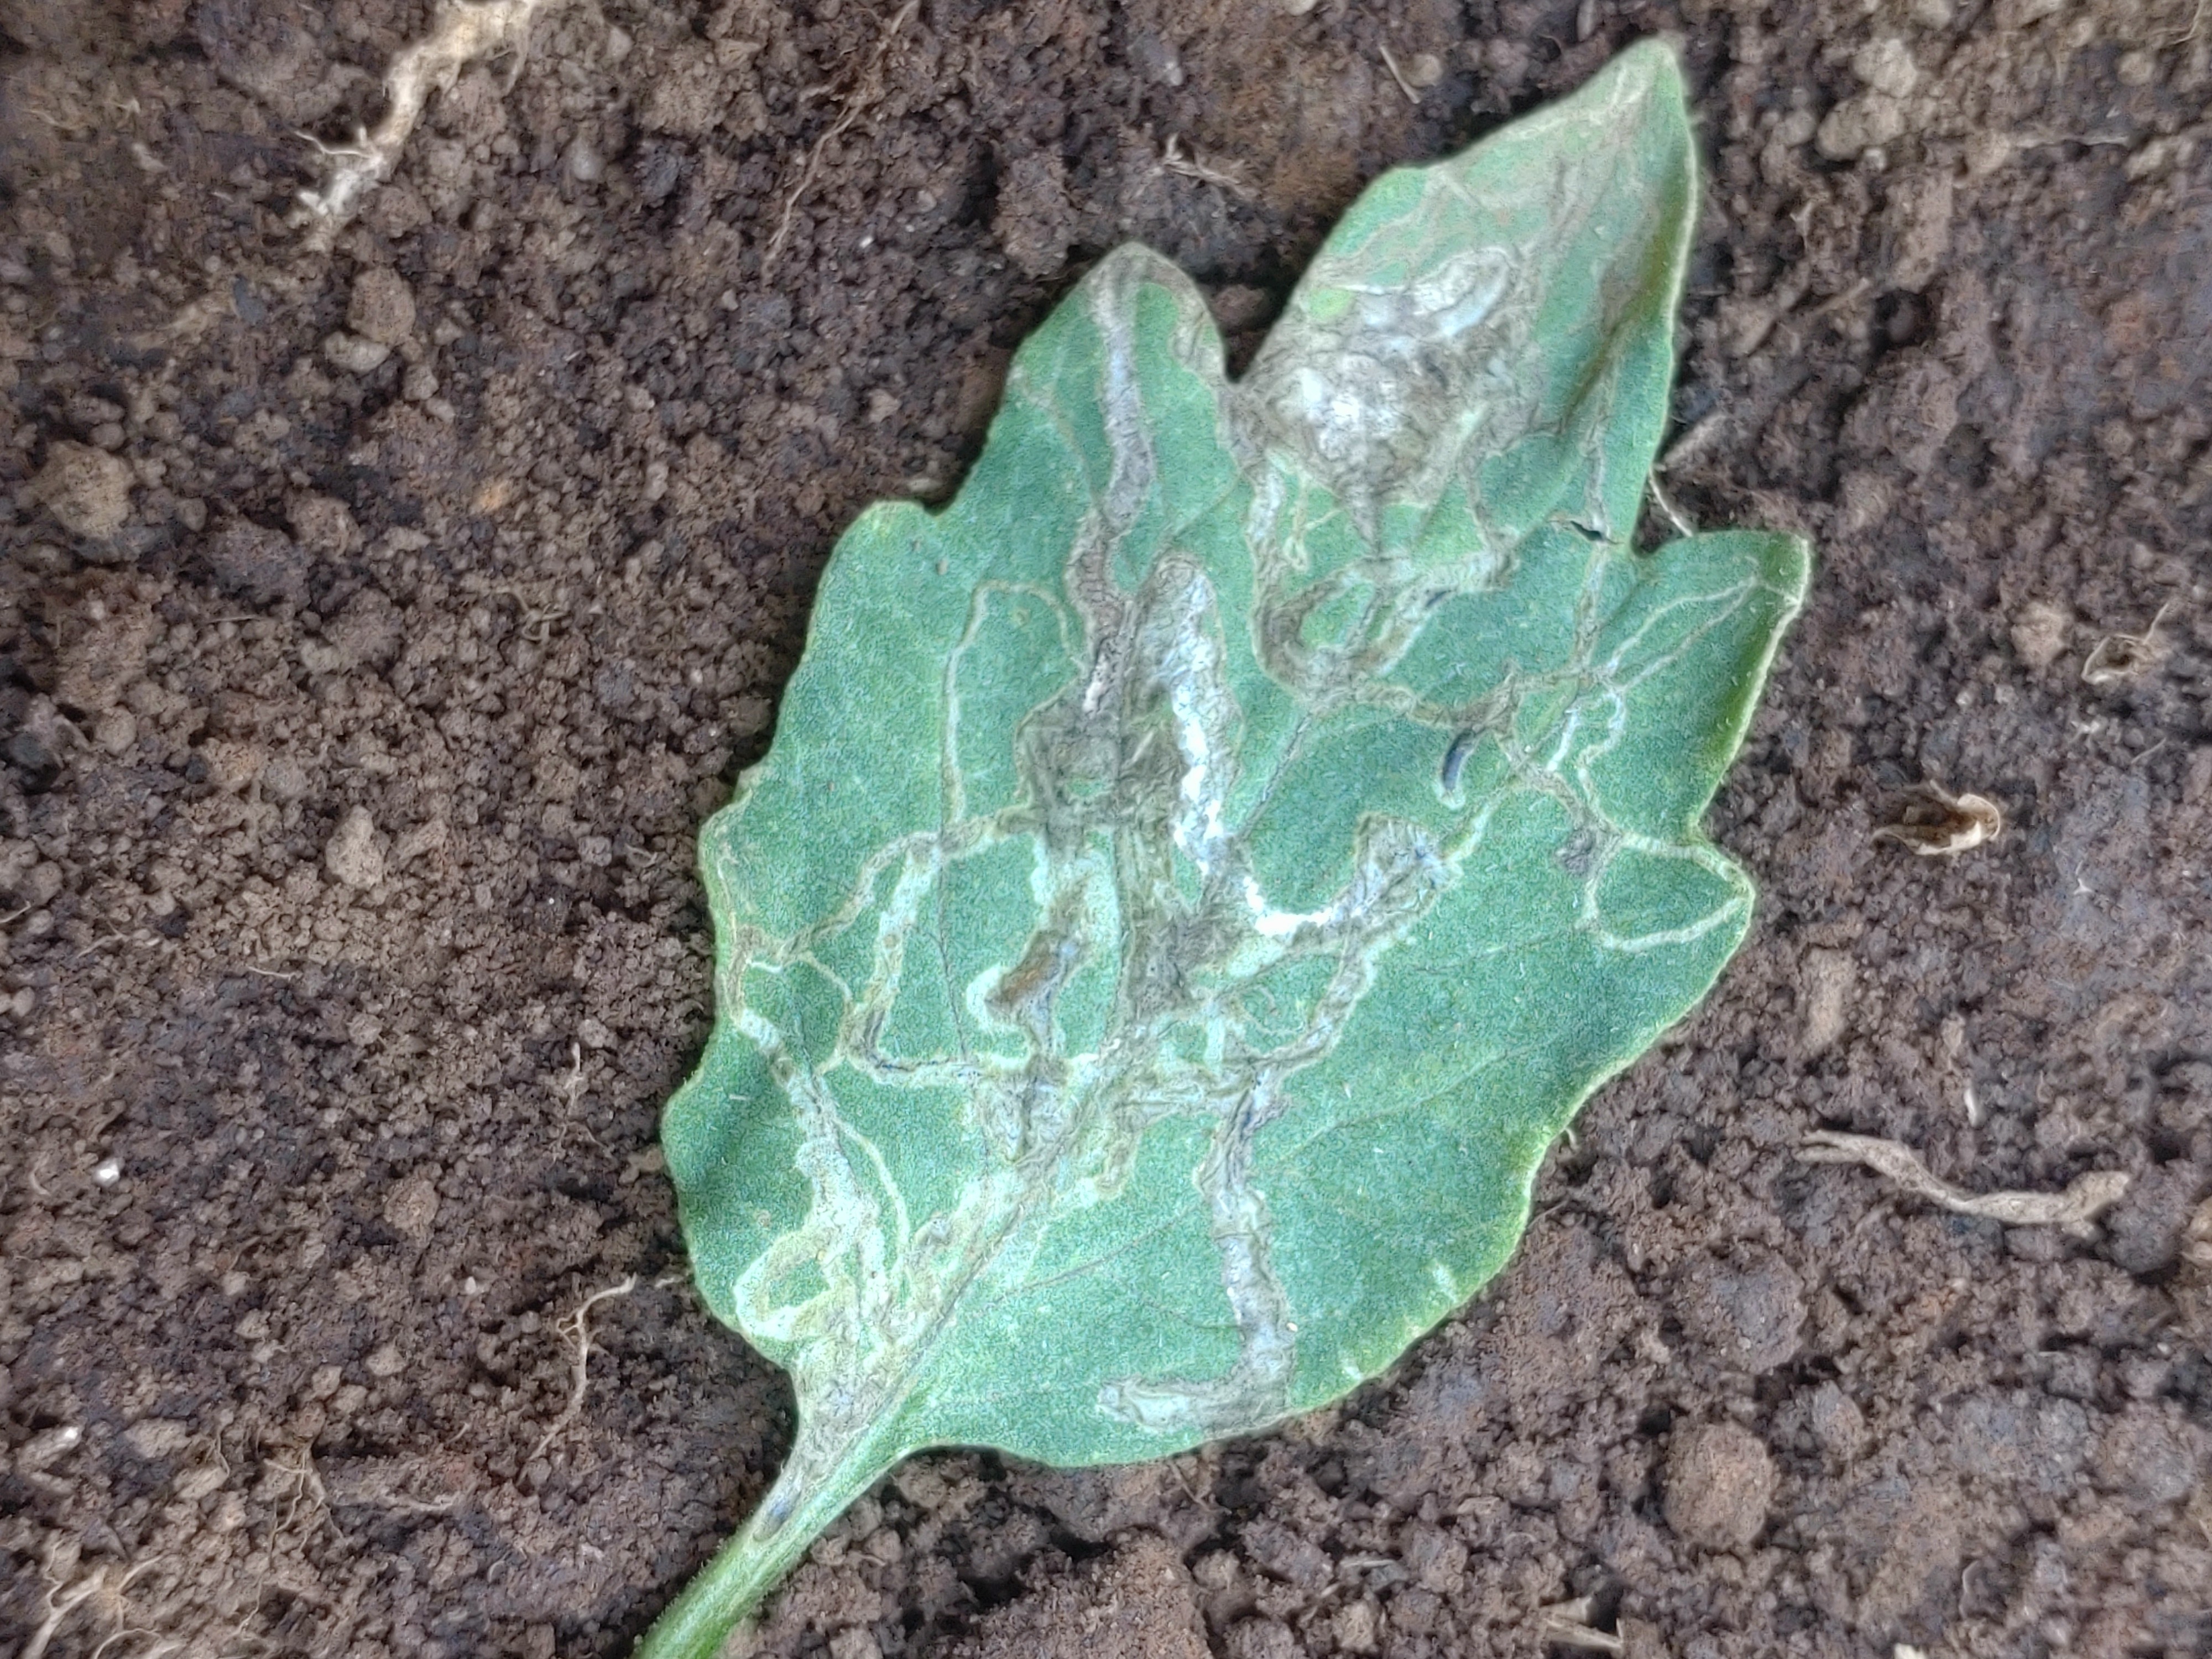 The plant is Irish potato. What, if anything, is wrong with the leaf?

late blight
